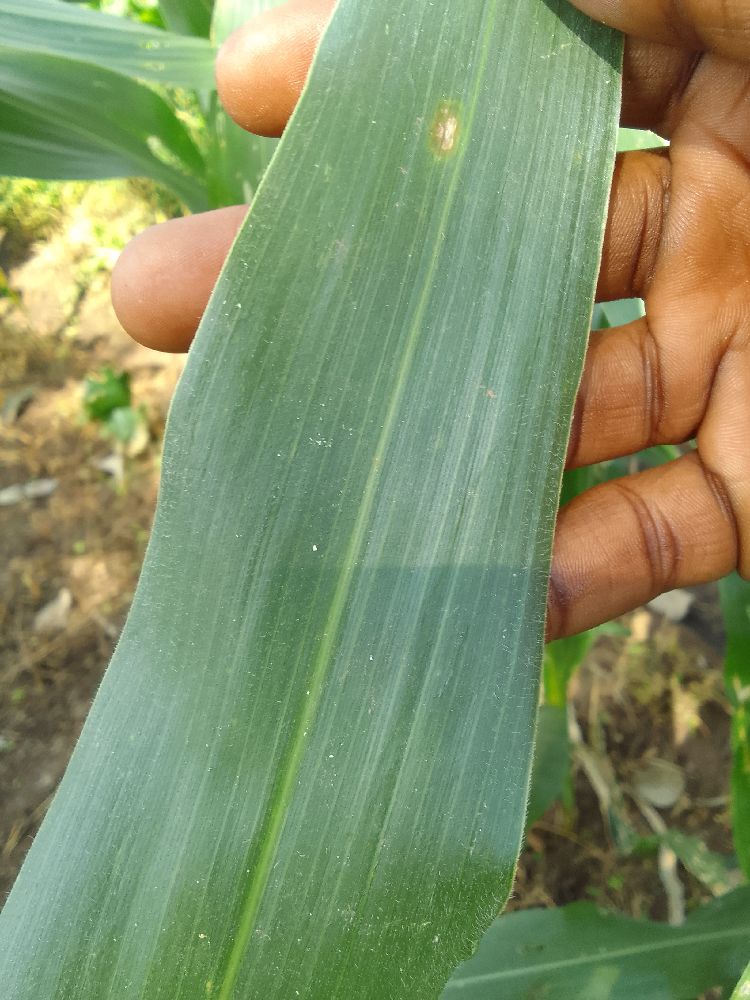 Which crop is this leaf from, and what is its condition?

maize, healthy
